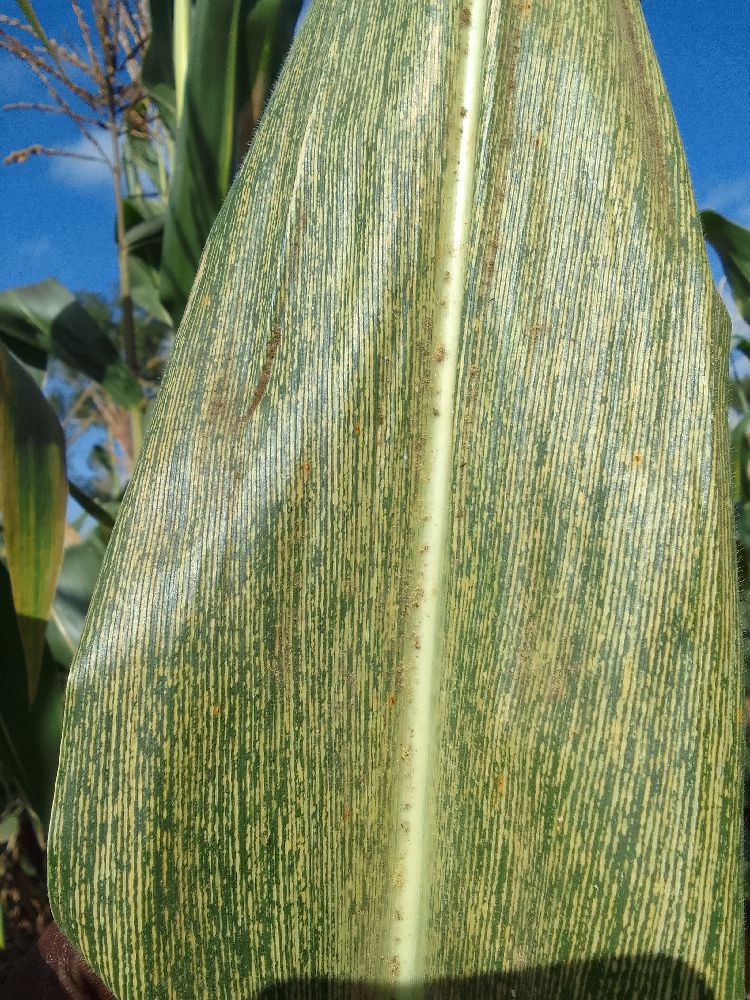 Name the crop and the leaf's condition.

maize, maize streak virus
